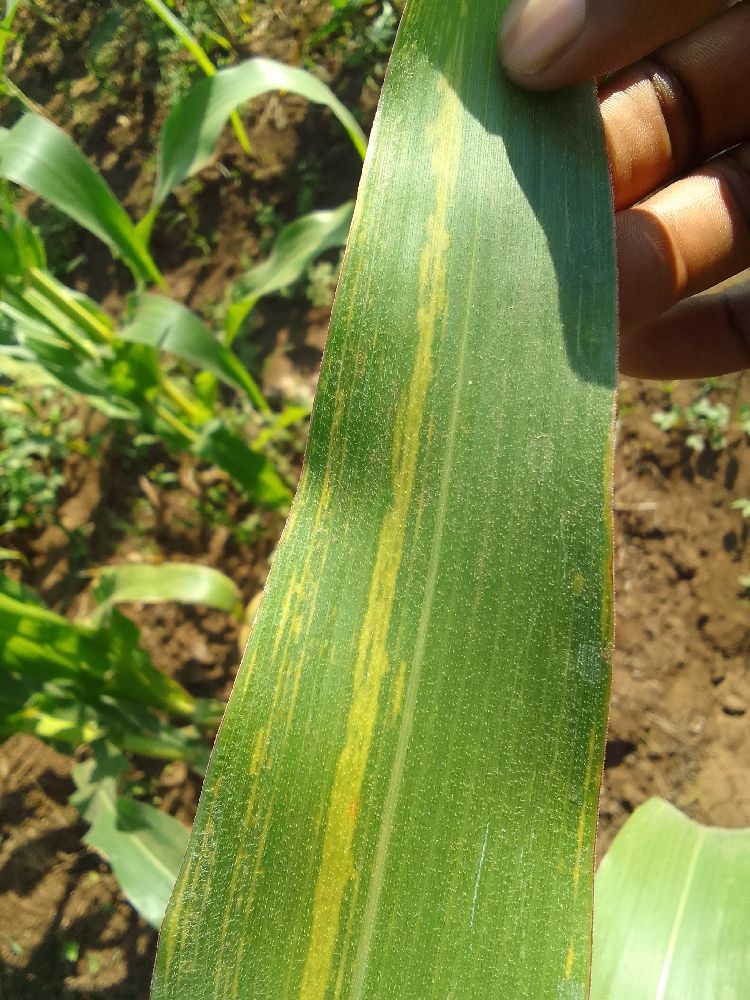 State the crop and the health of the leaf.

maize, maize lethal necrosis
